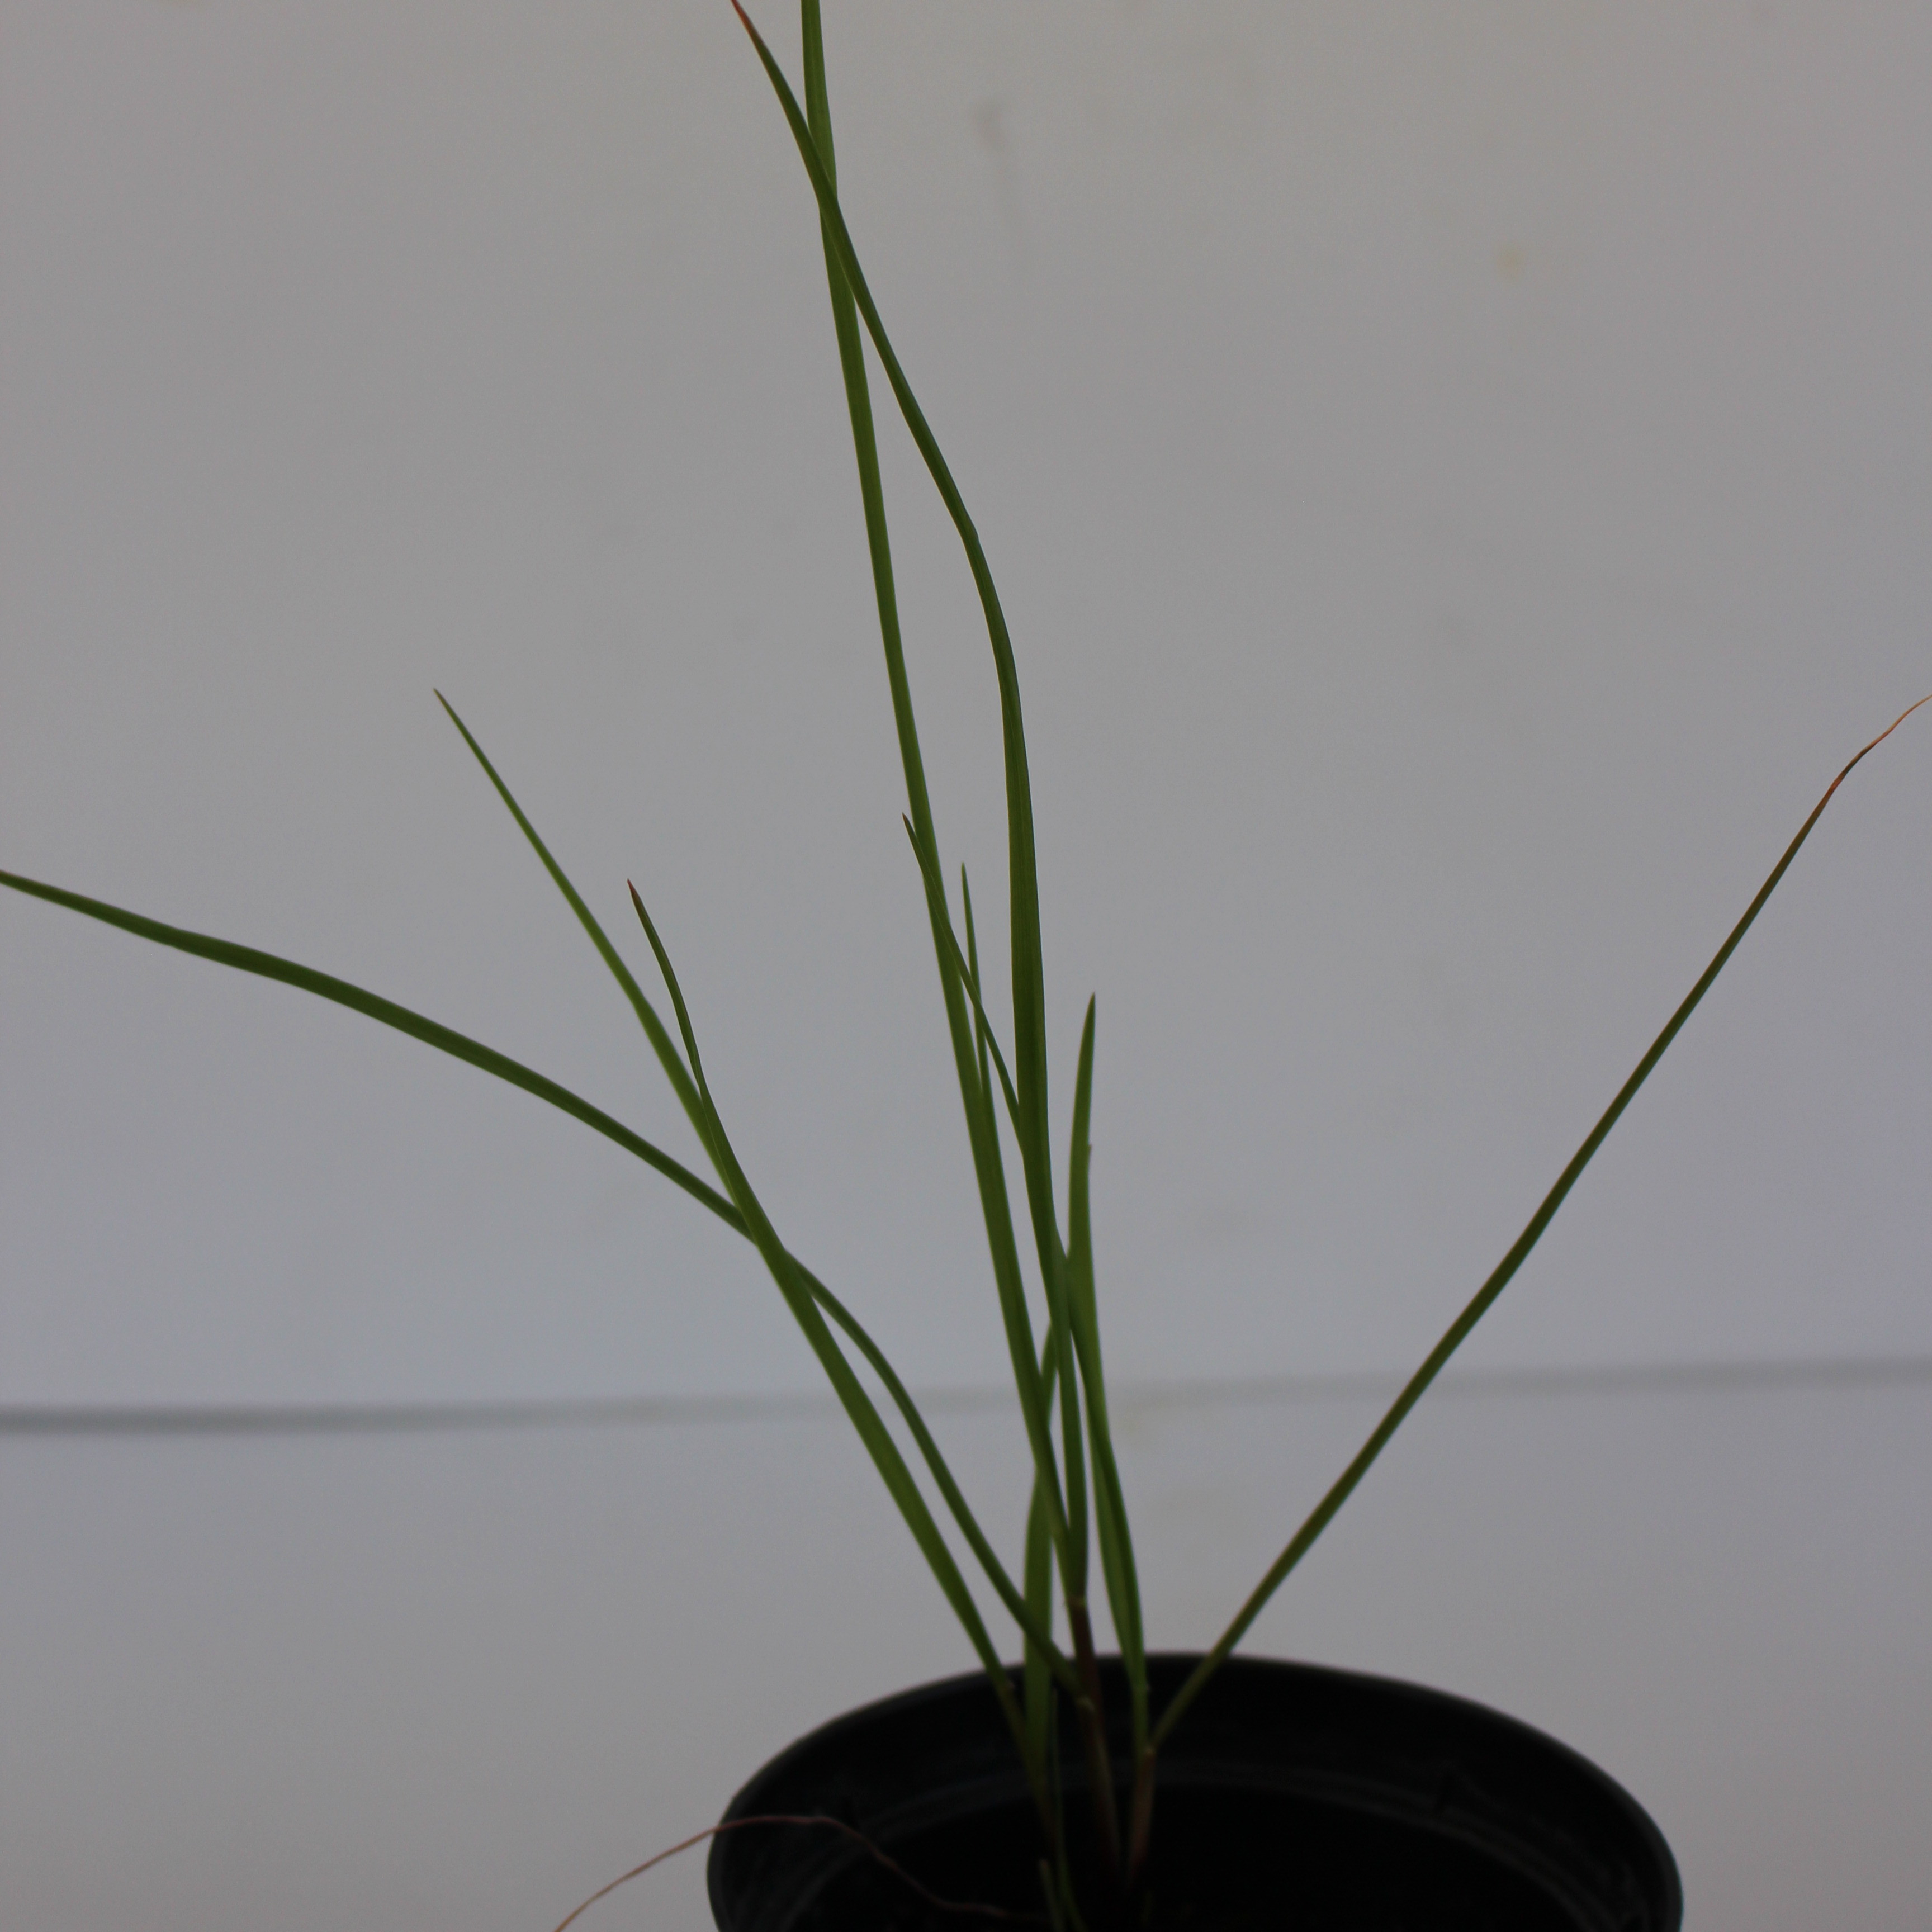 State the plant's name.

Lolium multiflorum
